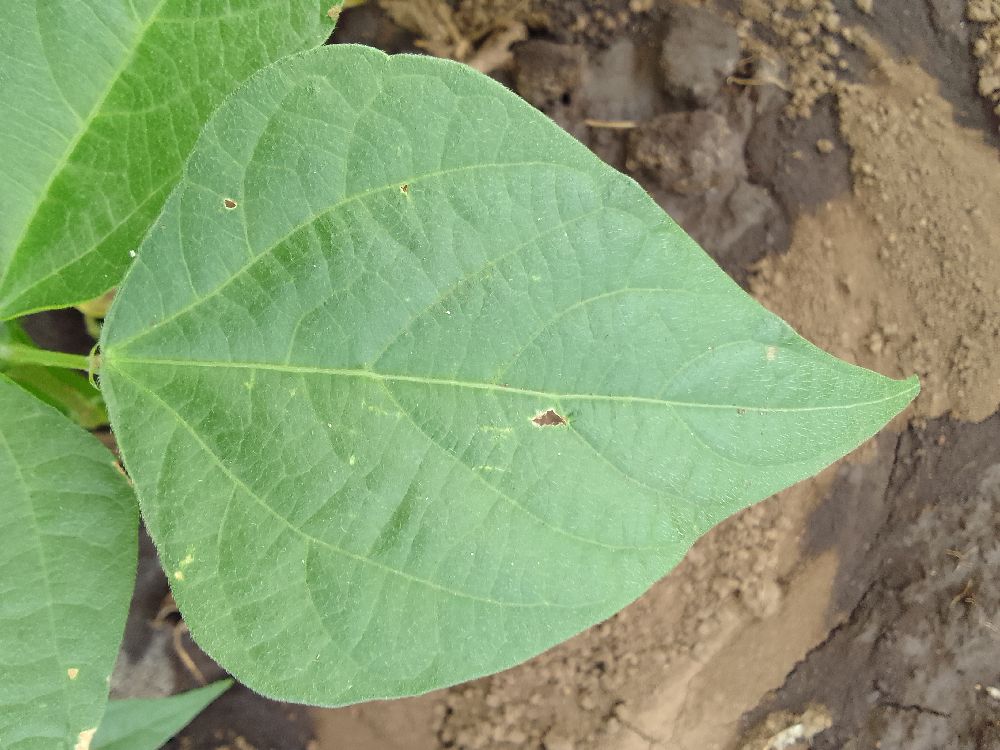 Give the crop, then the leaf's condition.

common bean, healthy
